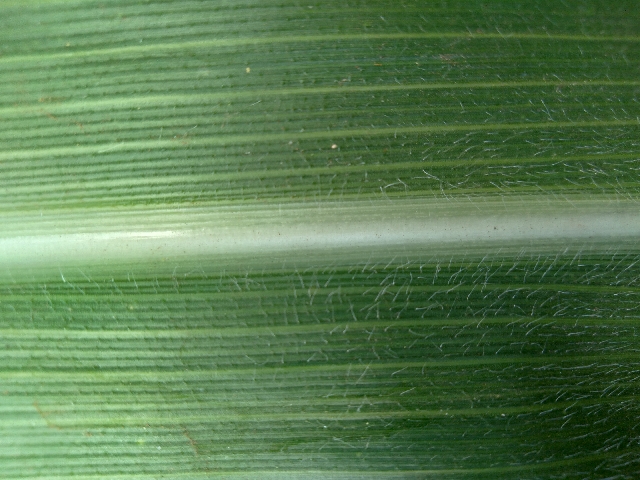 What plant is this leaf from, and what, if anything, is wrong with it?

maize, healthy
